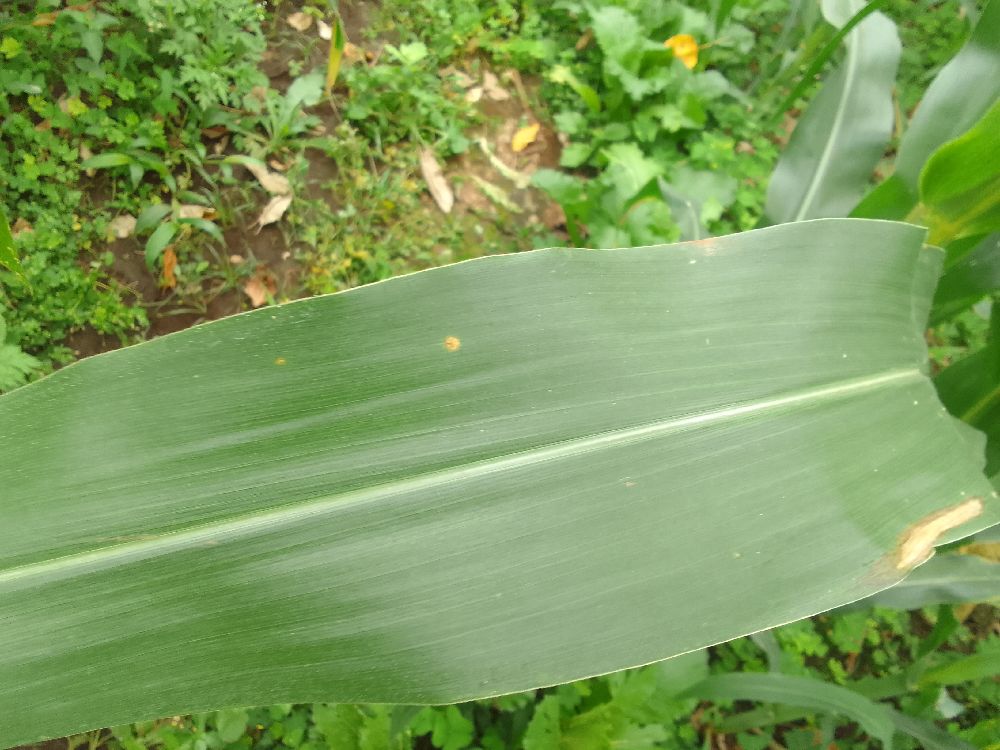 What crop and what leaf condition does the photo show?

maize, healthy
